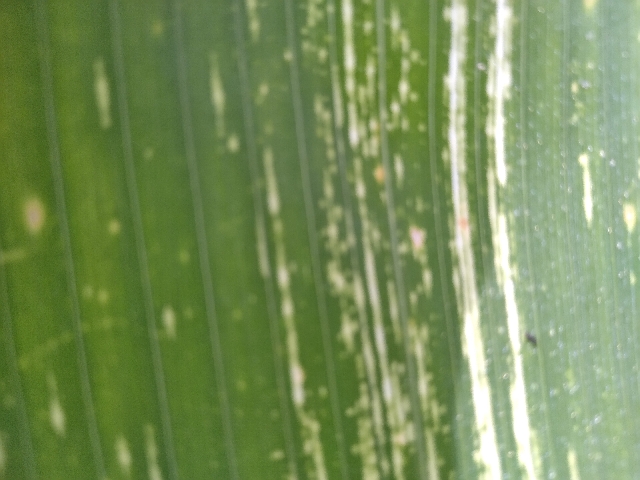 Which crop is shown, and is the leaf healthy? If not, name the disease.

maize, maize streak virus
